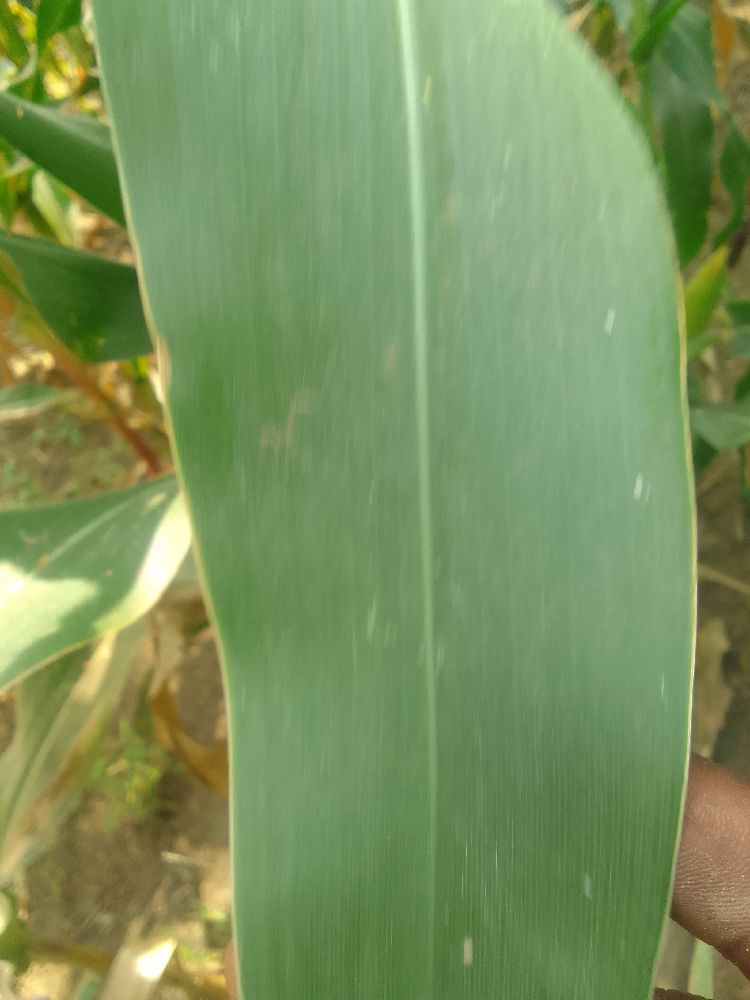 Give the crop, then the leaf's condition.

maize, healthy
